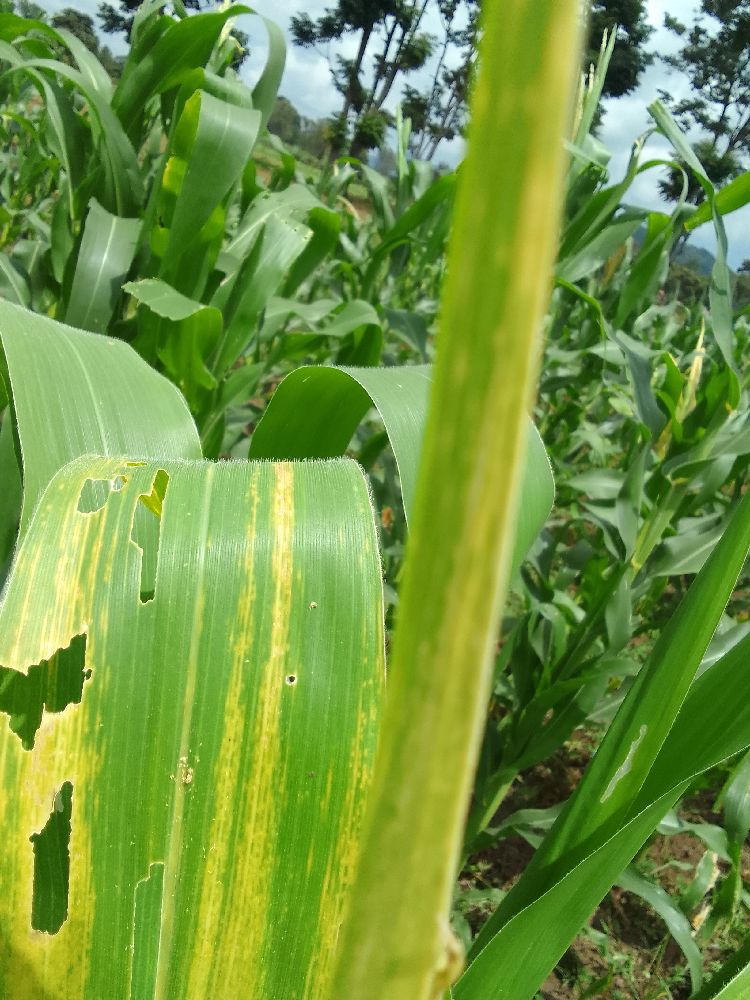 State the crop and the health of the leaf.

maize, maize lethal necrosis
